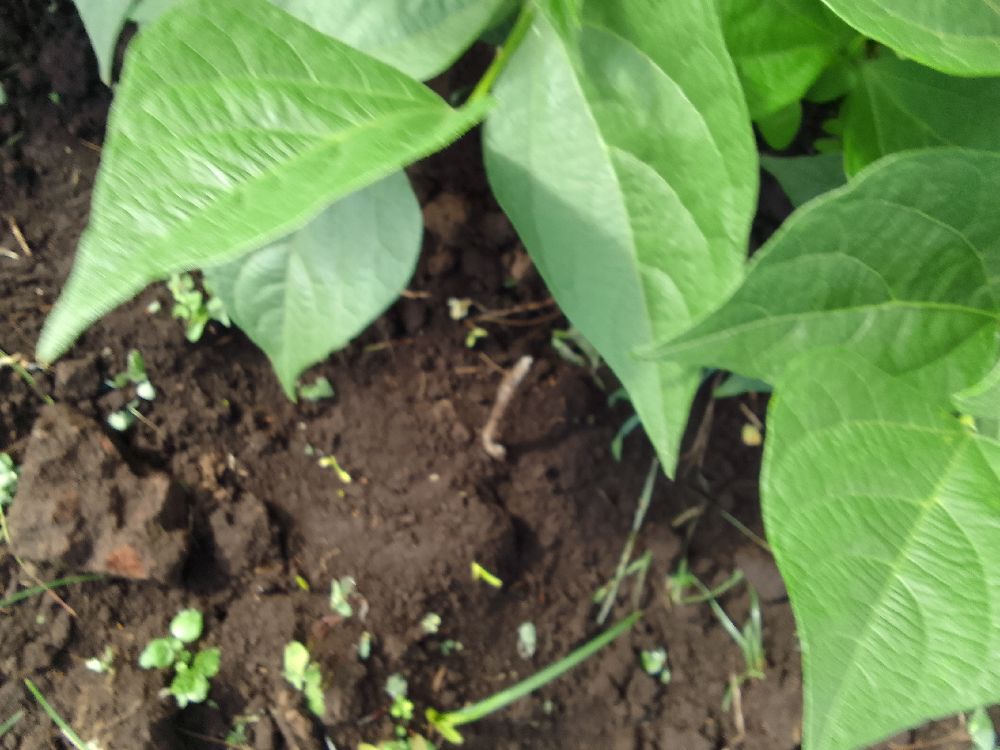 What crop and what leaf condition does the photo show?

common bean, healthy
